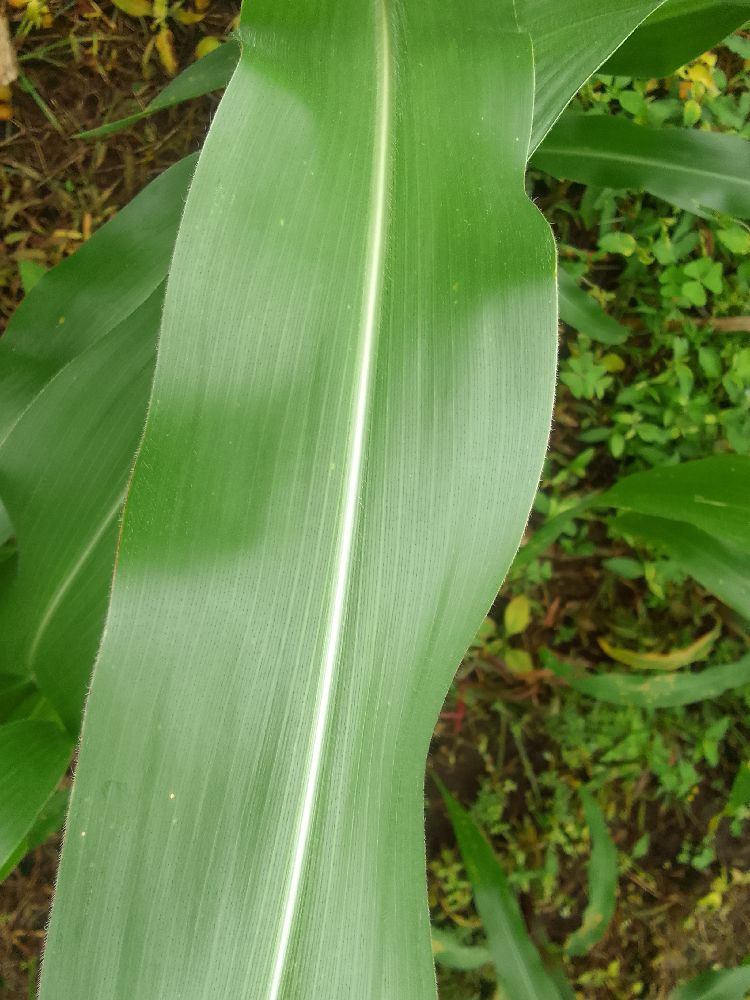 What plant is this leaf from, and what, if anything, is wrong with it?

maize, healthy
